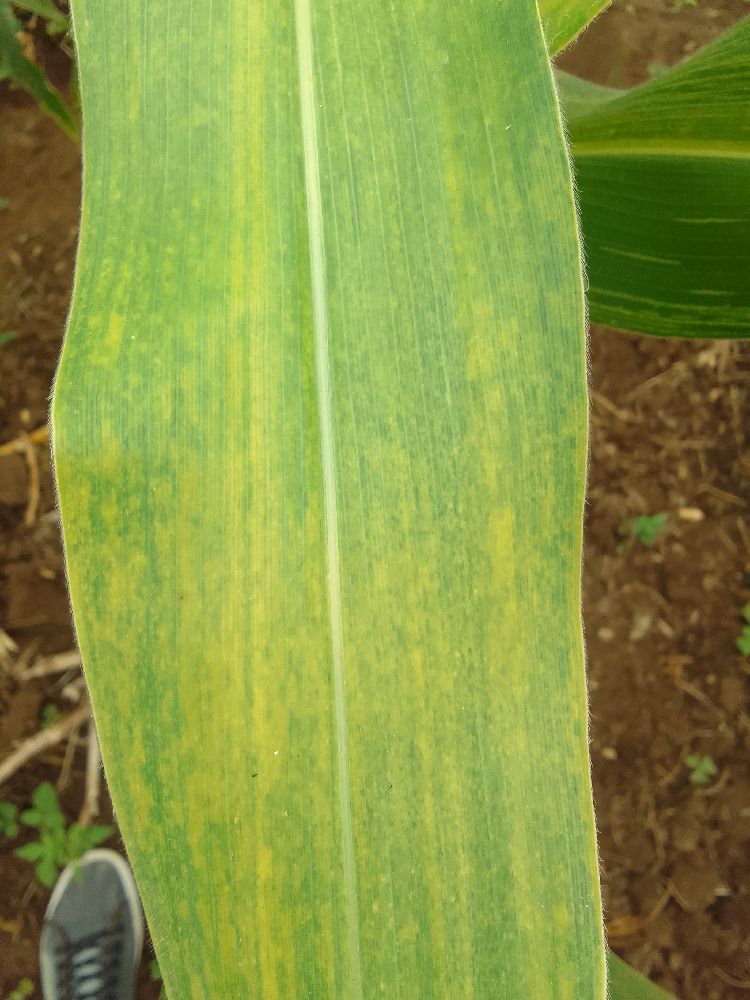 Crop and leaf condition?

maize, maize lethal necrosis
